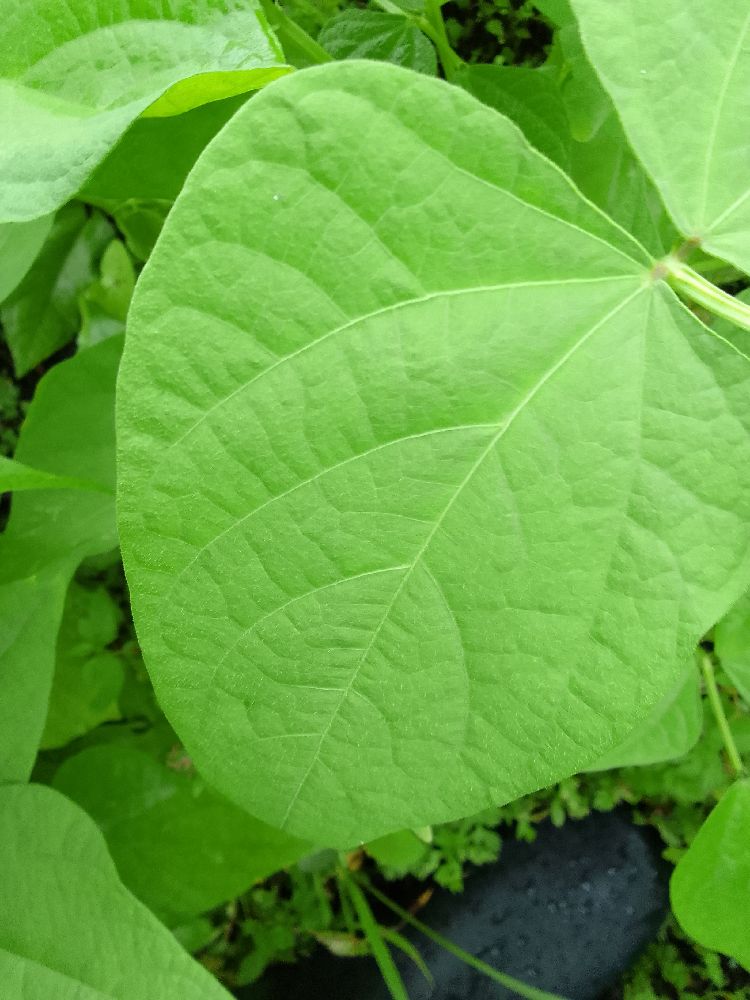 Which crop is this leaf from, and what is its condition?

common bean, healthy
